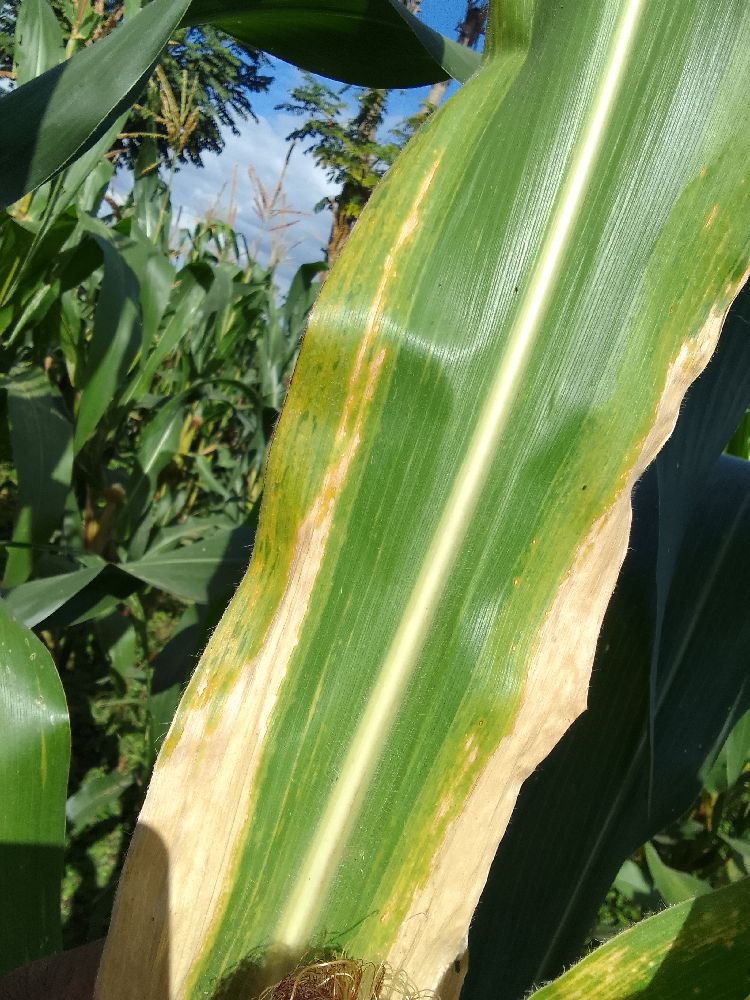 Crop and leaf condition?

maize, maize lethal necrosis
